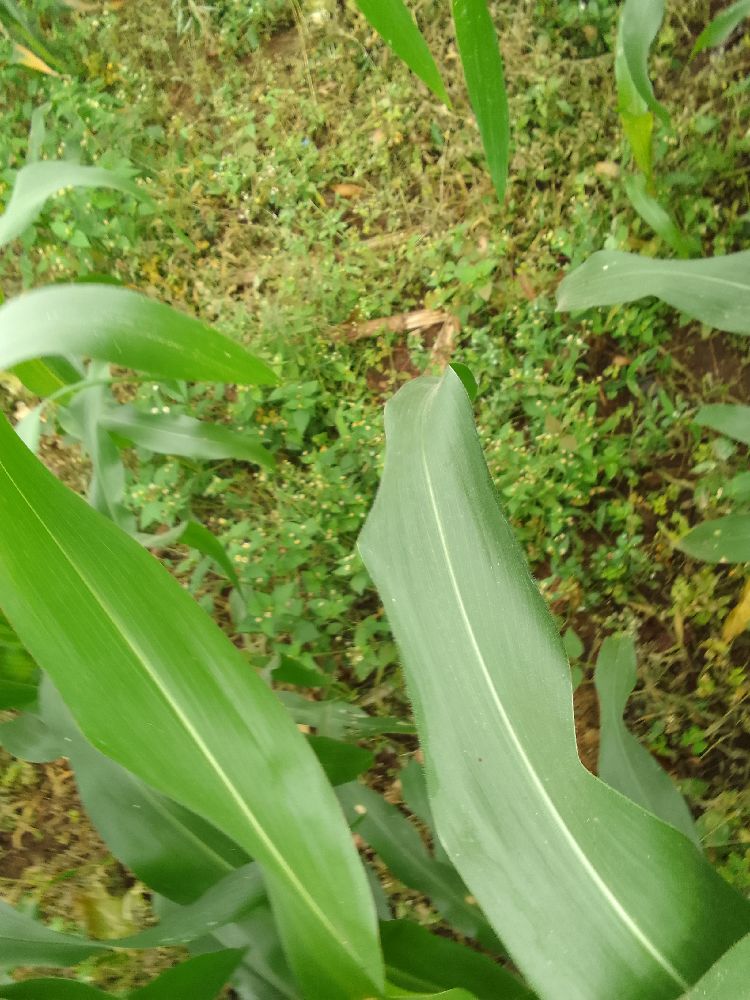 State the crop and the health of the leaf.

maize, healthy
